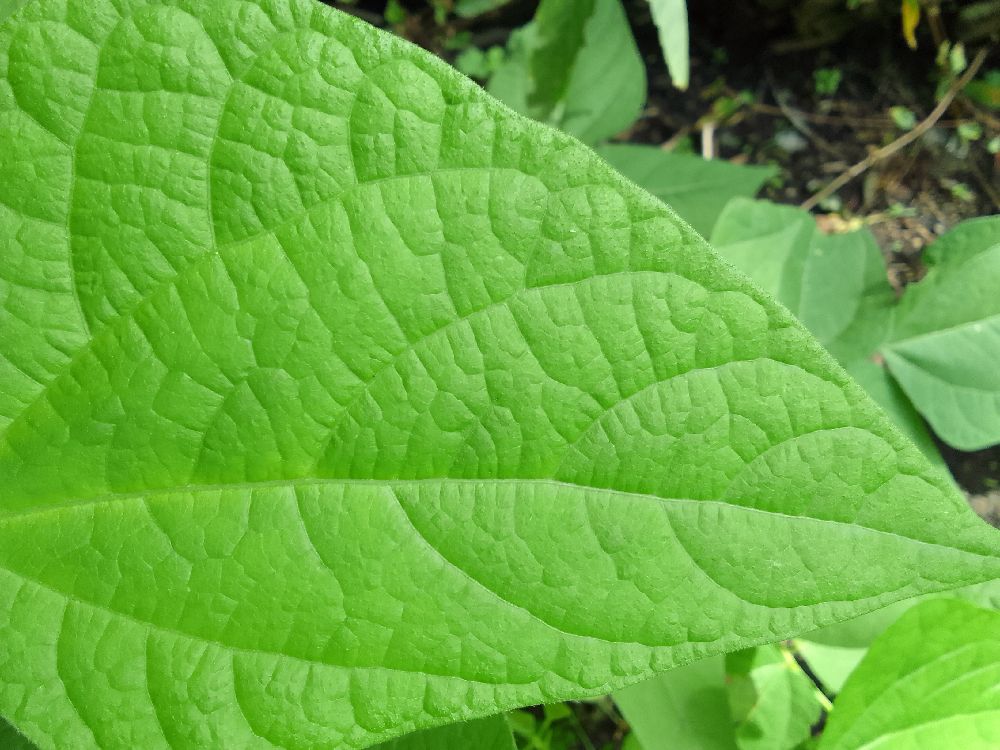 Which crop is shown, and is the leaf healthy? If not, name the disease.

common bean, healthy
